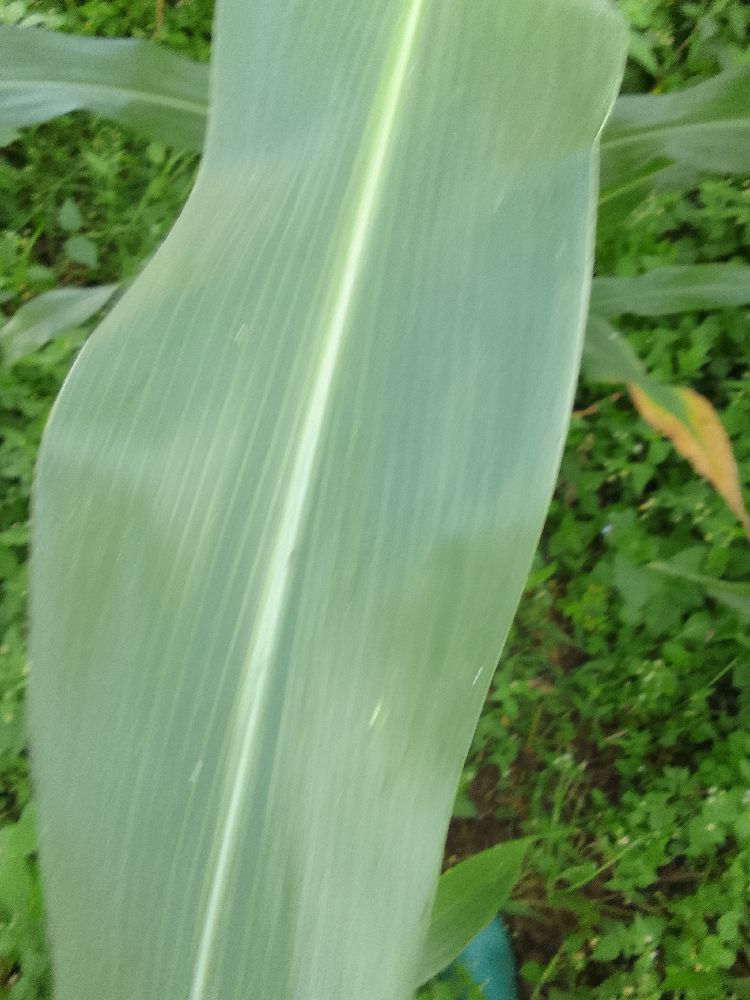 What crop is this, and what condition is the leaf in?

maize, healthy
